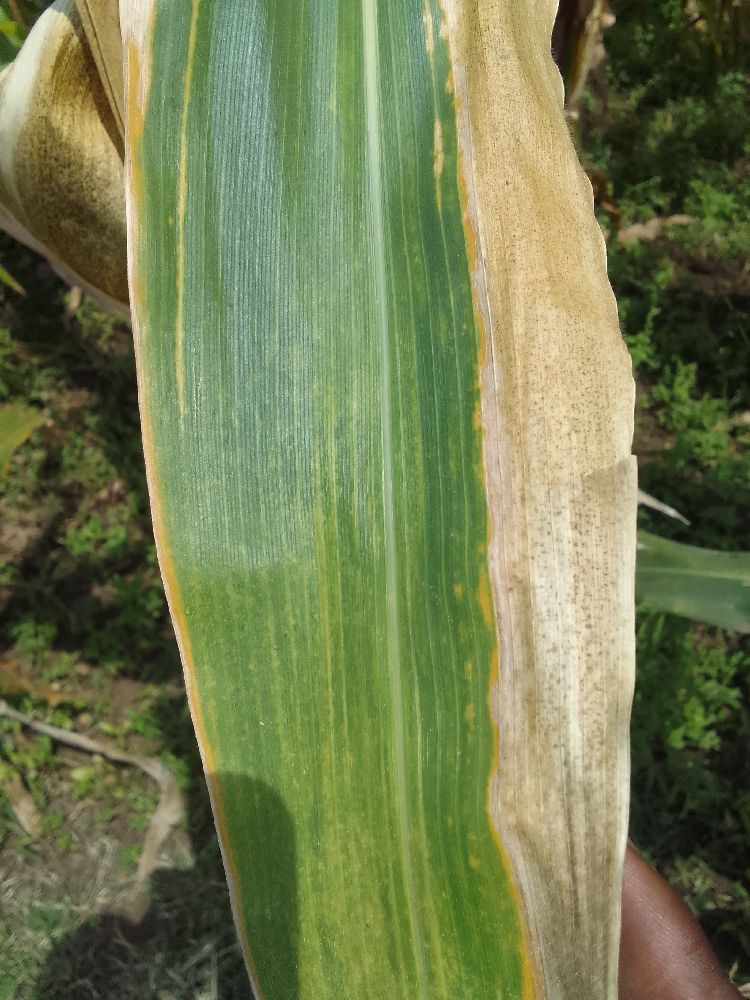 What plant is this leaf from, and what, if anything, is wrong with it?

maize, maize lethal necrosis
